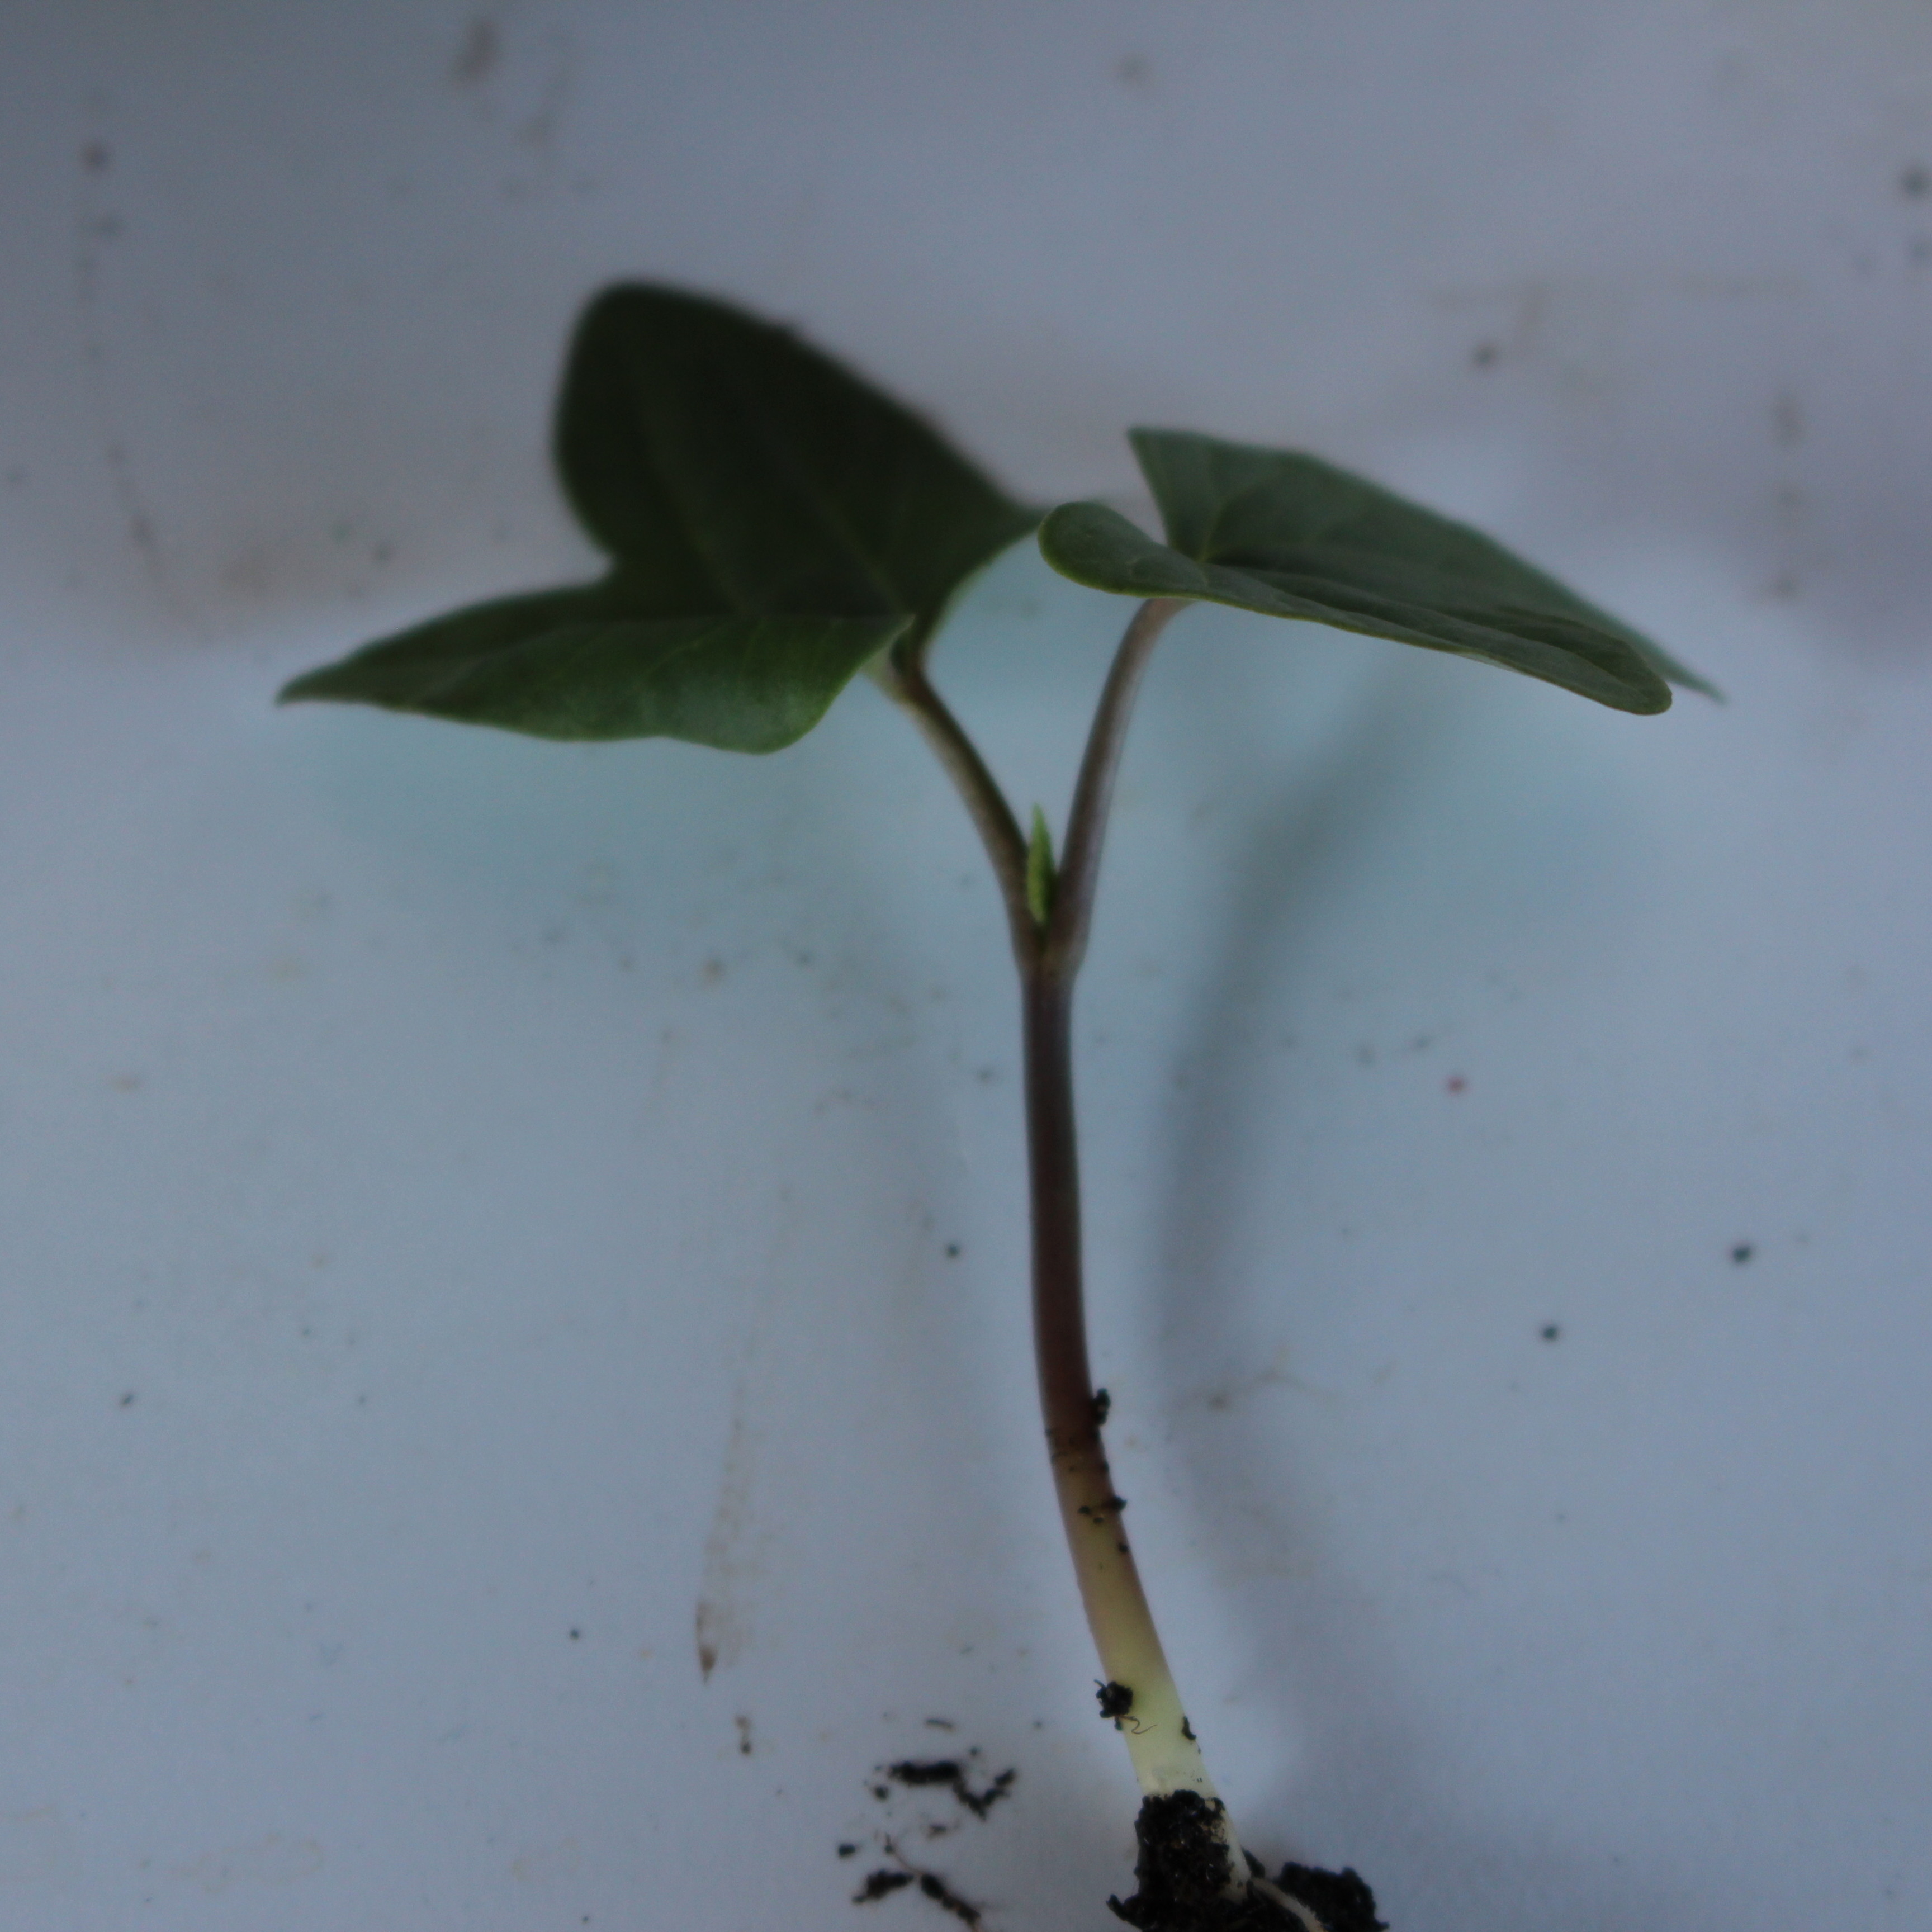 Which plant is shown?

Convolvulus arvensis
